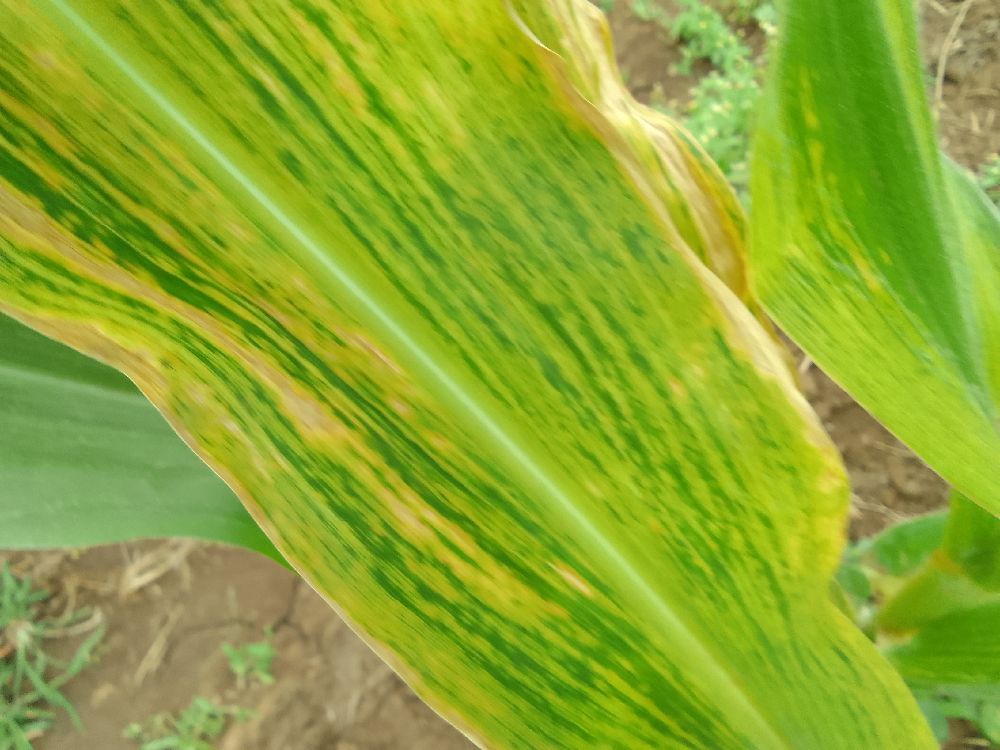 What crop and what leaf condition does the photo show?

maize, maize lethal necrosis
